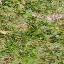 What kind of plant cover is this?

unstructured weed
